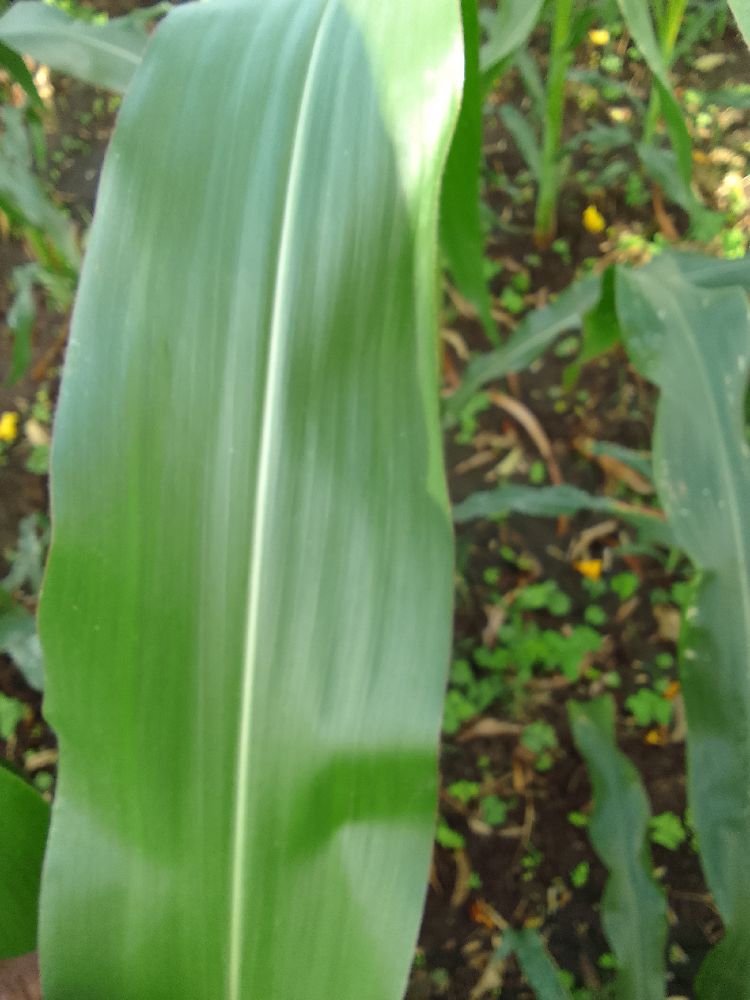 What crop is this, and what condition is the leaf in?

maize, healthy
